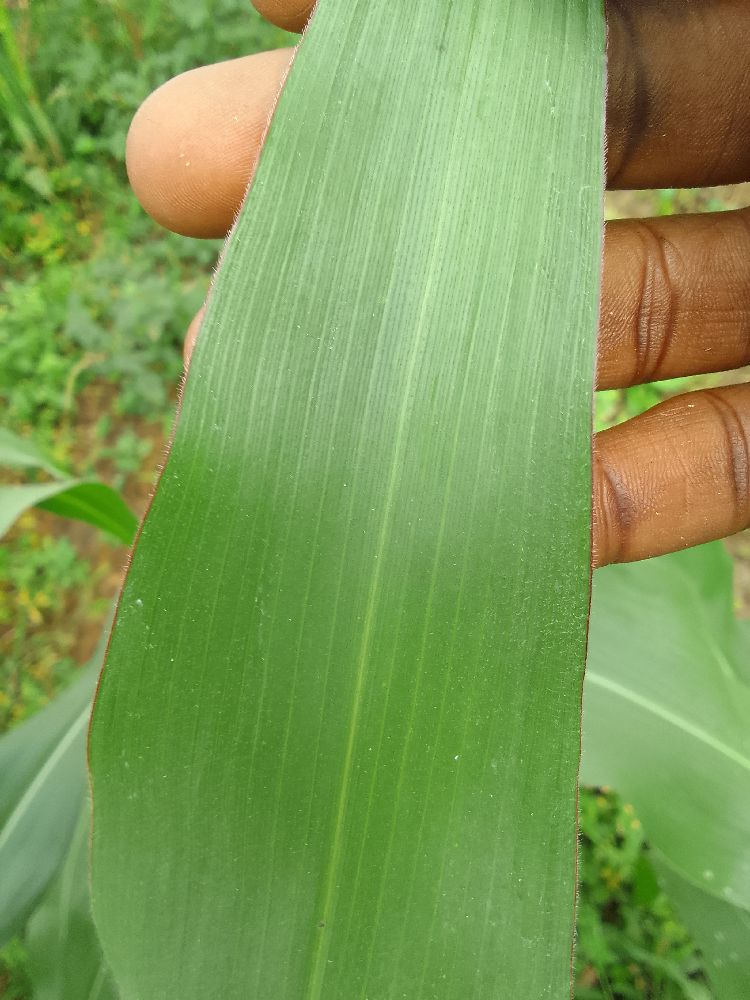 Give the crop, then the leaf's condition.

maize, healthy
